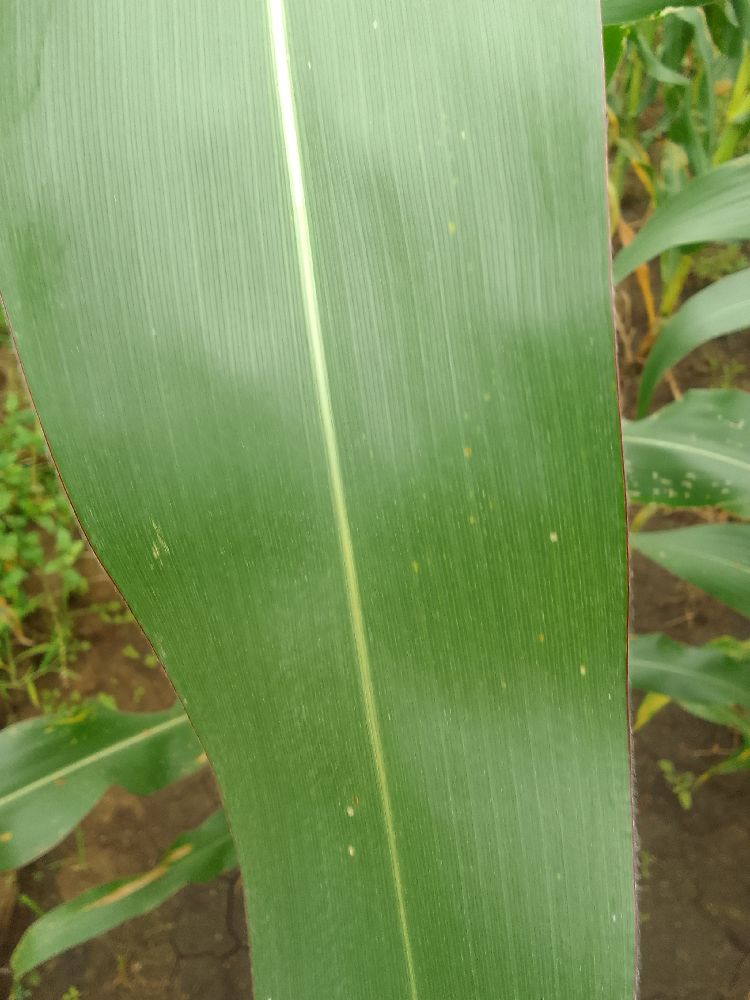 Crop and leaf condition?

maize, healthy
